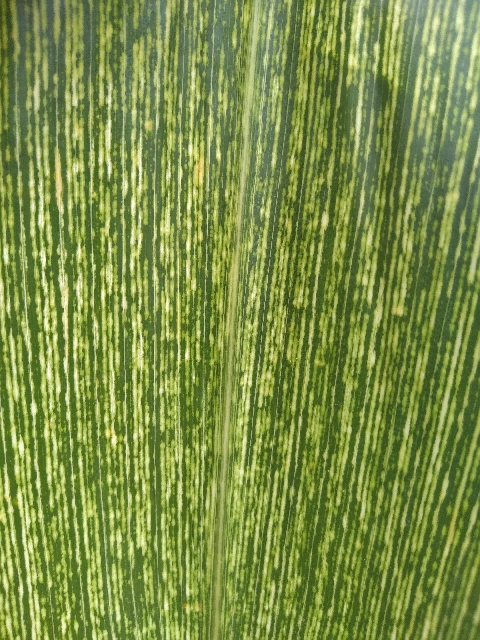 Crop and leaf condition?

maize, maize streak virus
